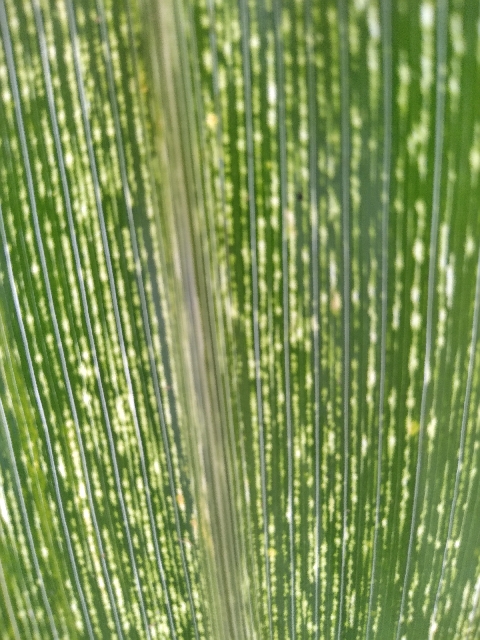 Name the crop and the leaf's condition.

maize, maize streak virus
